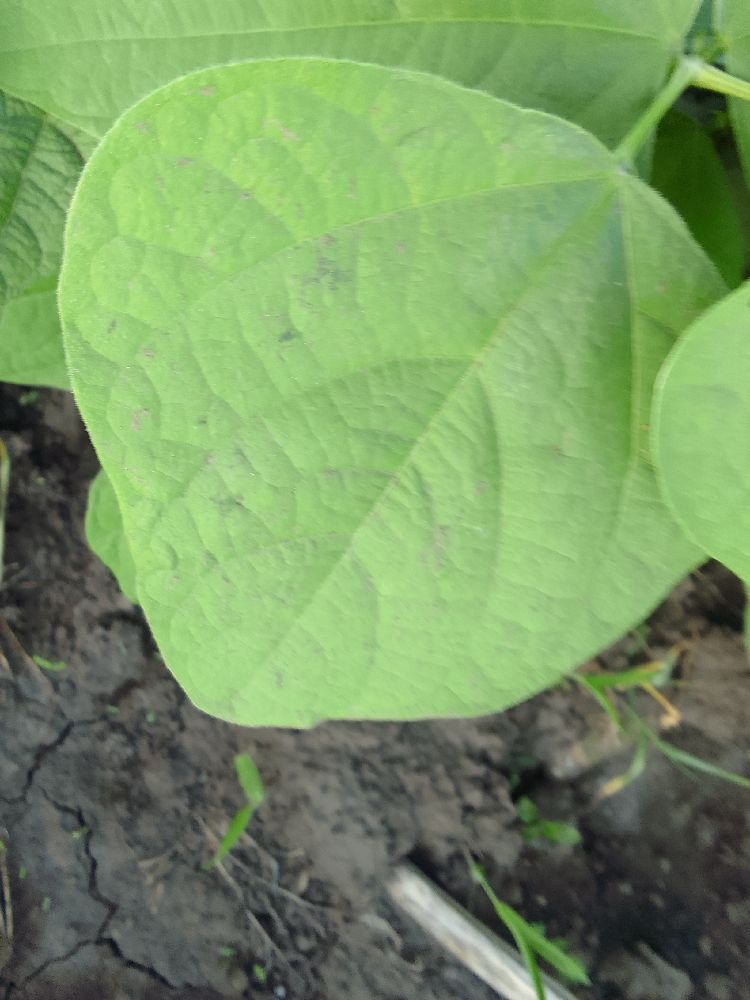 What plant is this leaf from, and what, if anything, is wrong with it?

common bean, healthy
